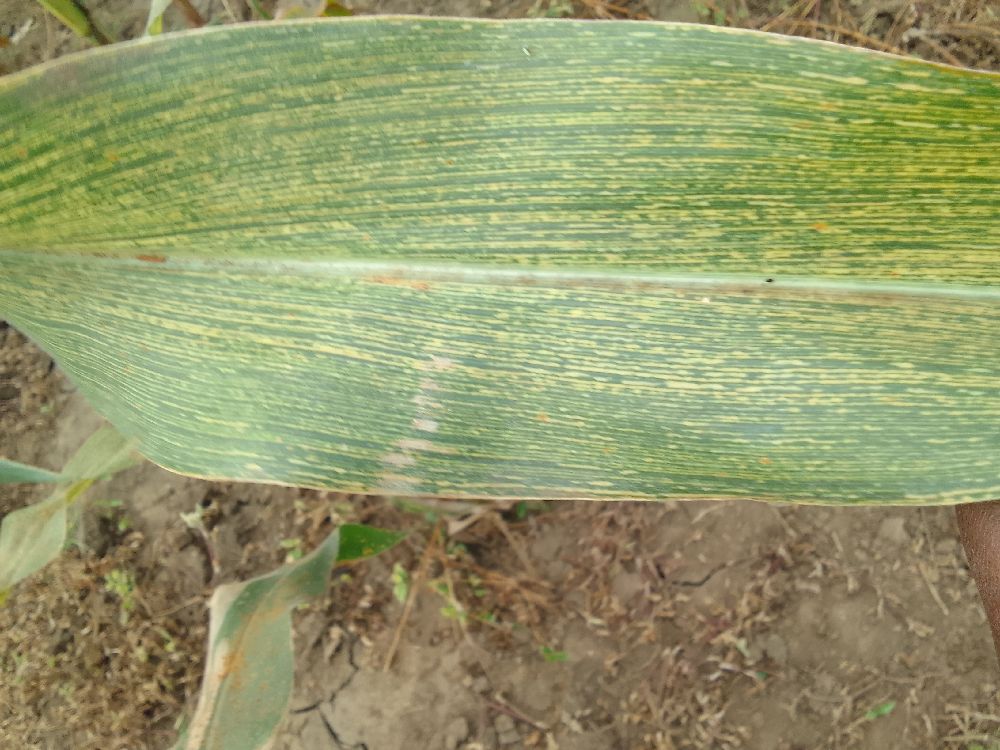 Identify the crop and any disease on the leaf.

maize, maize streak virus
